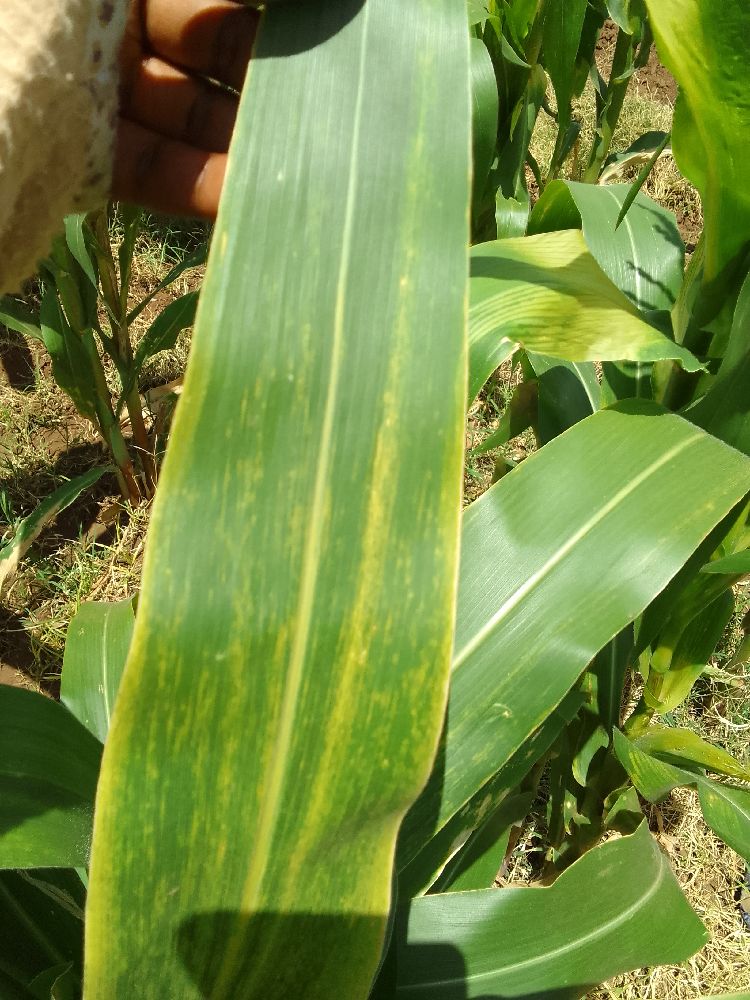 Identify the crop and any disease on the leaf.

maize, maize lethal necrosis
